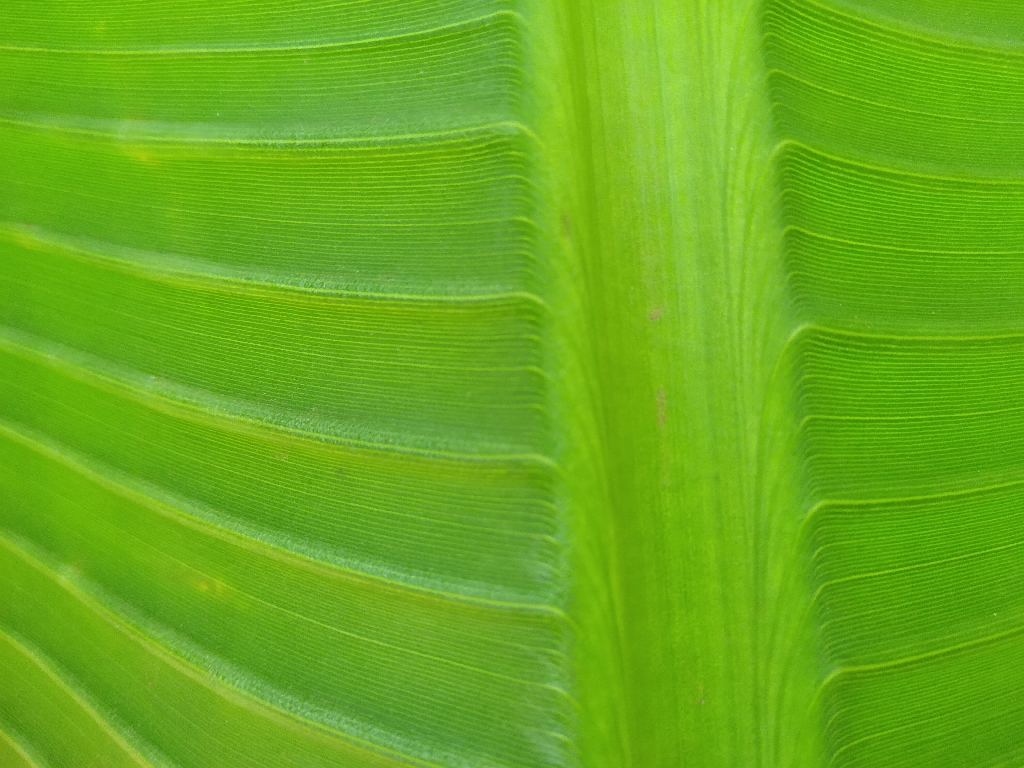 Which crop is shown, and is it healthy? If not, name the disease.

banana, healthy
